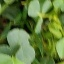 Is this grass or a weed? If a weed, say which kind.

unstructured weed
